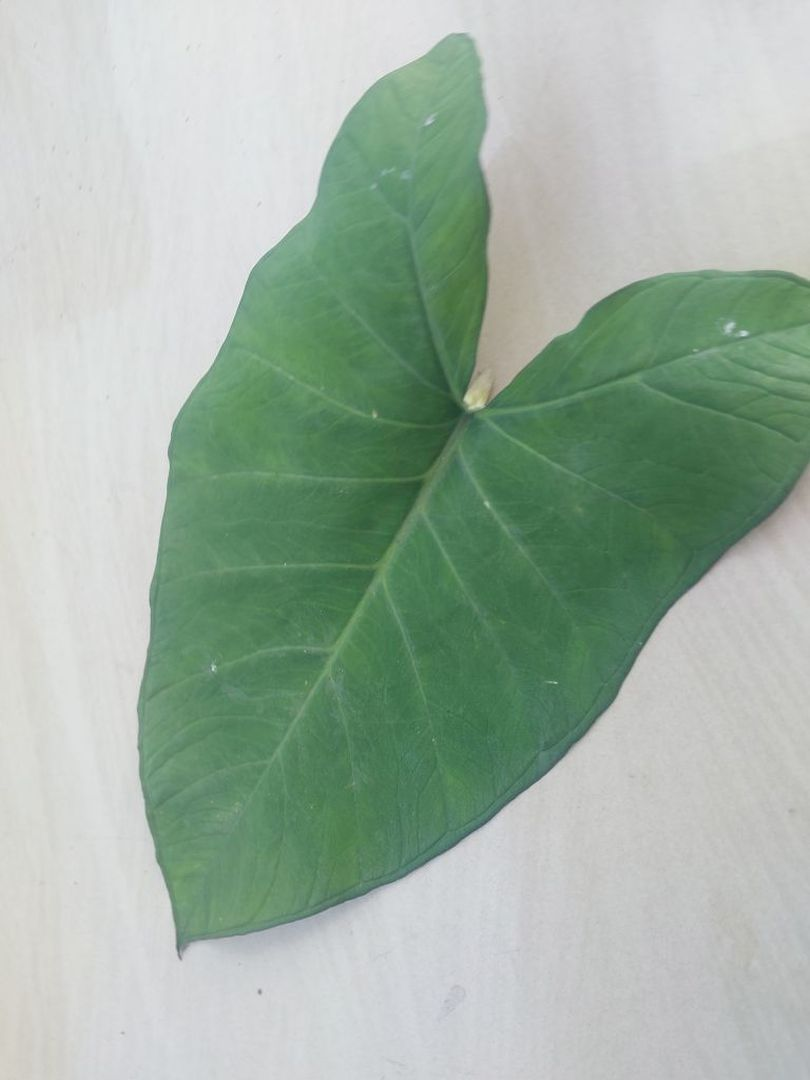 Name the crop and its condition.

taro, healthy
